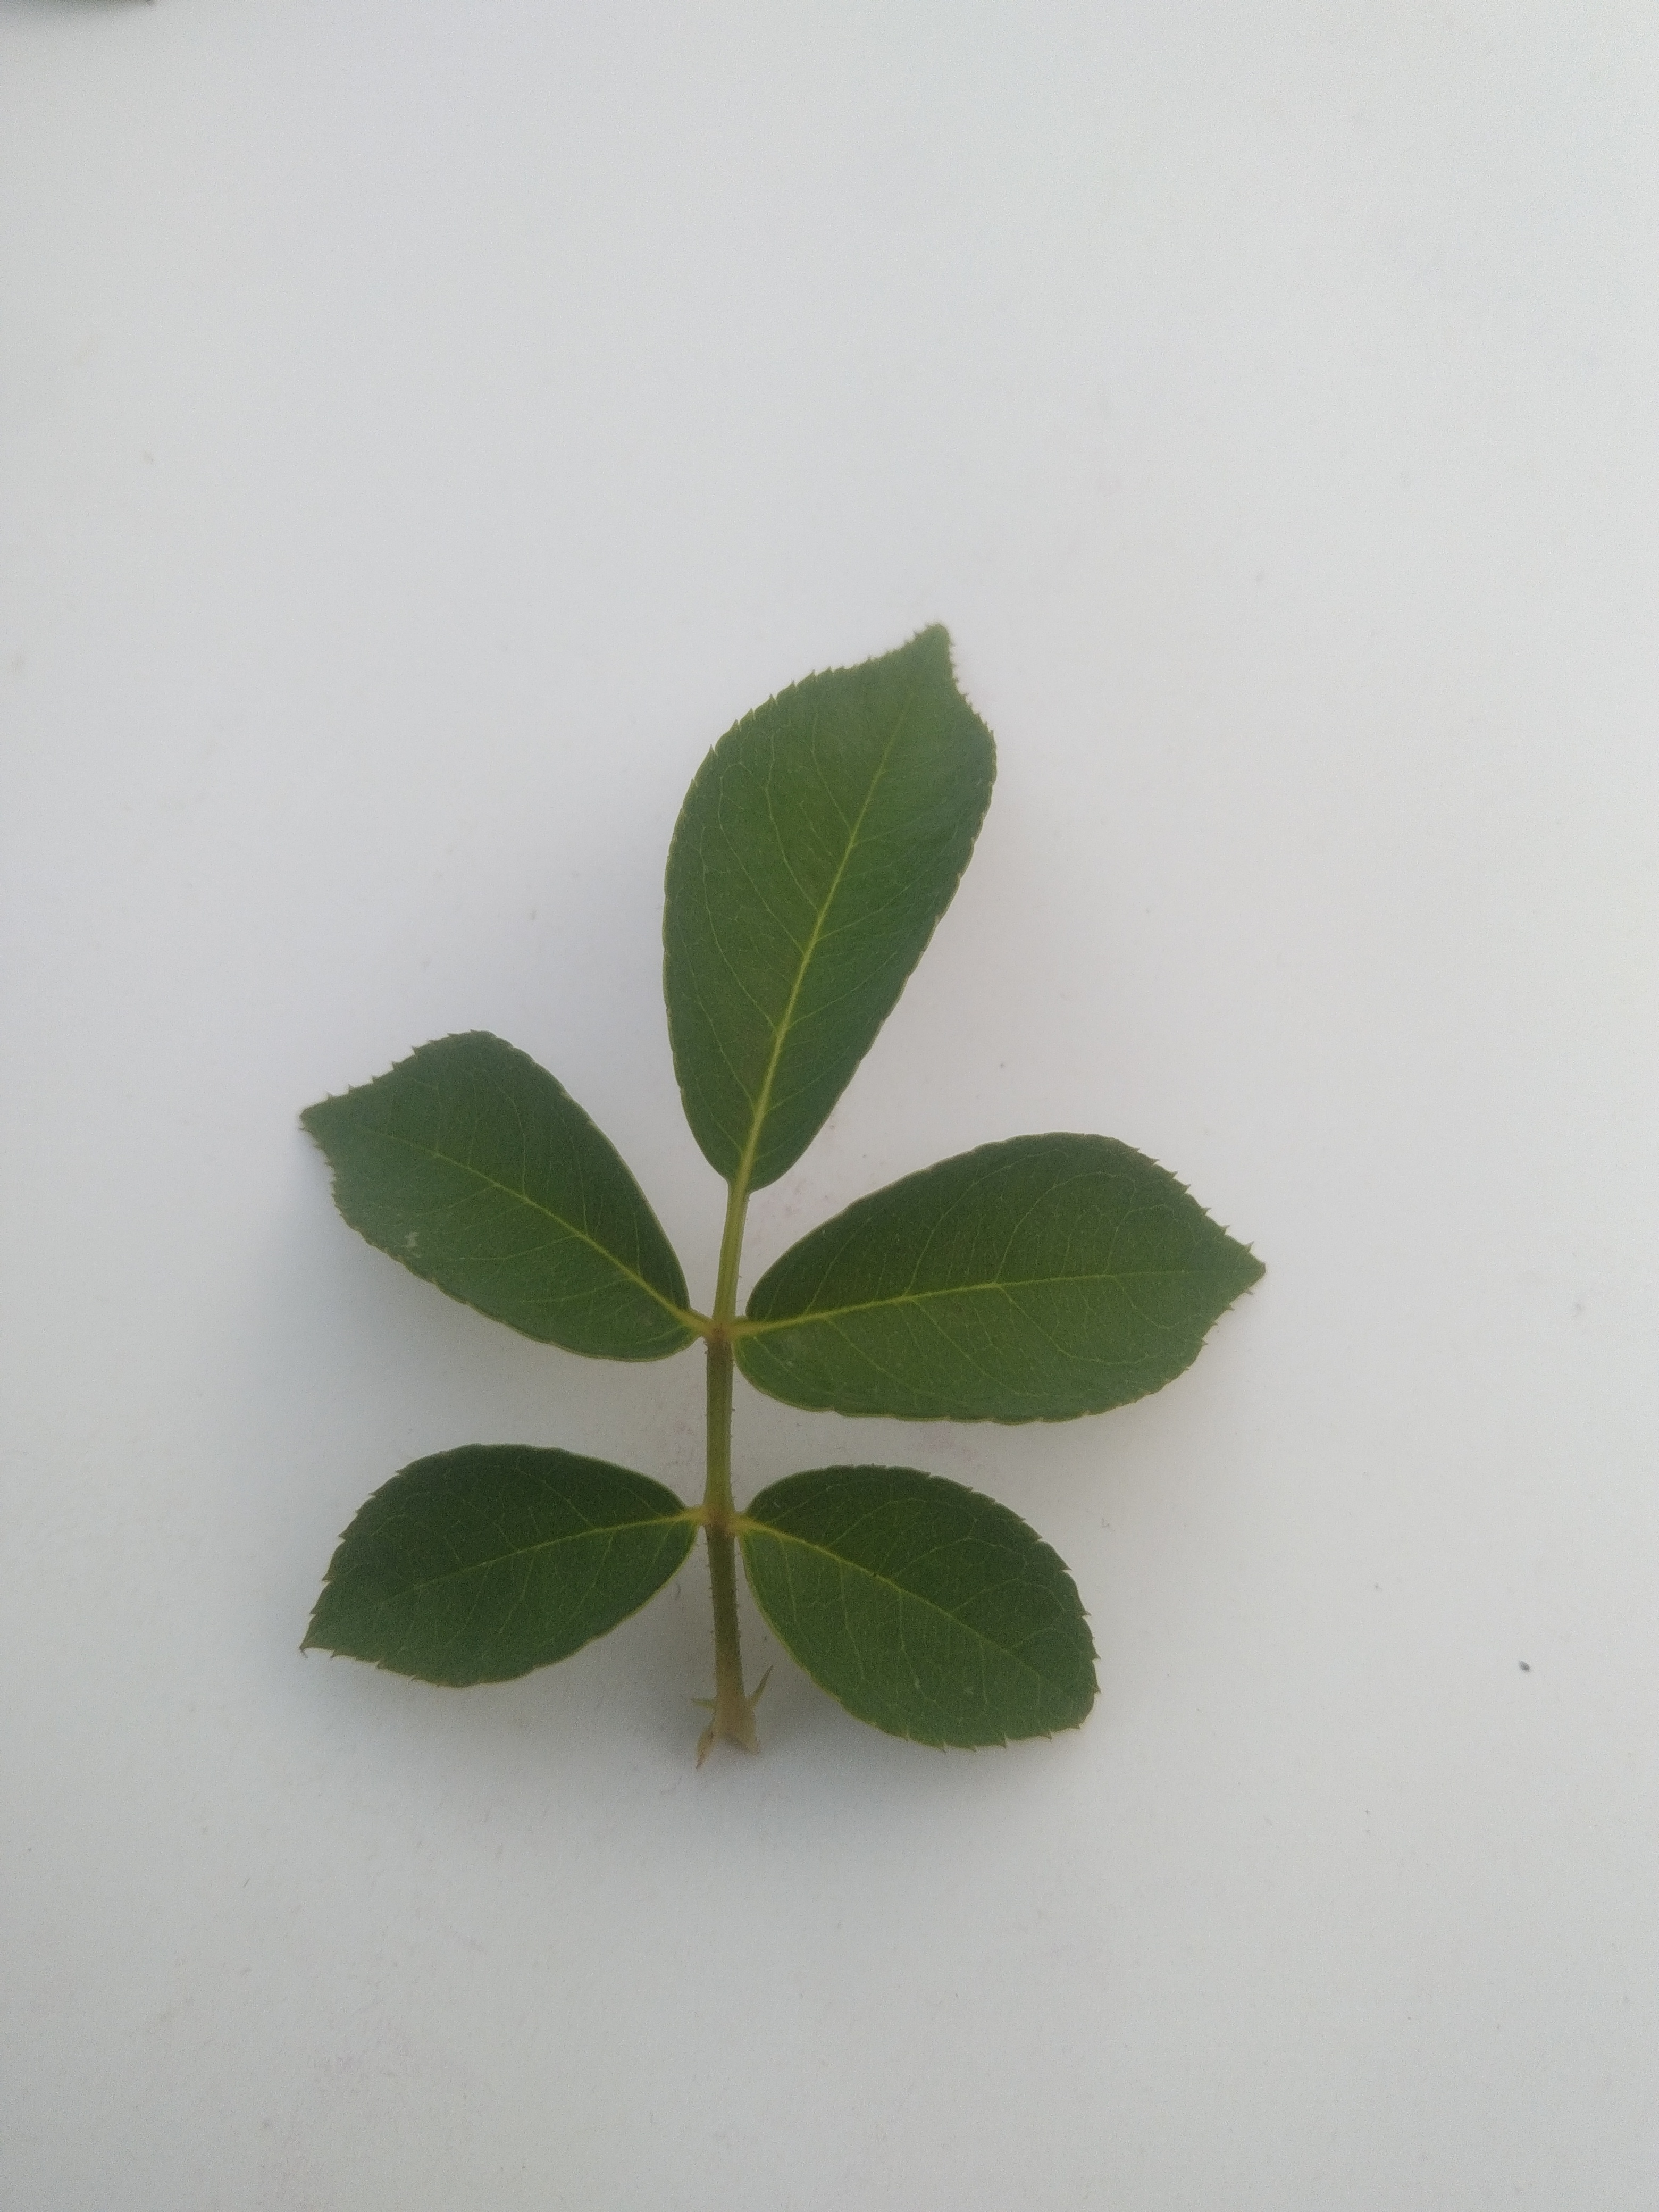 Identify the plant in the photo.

rose
